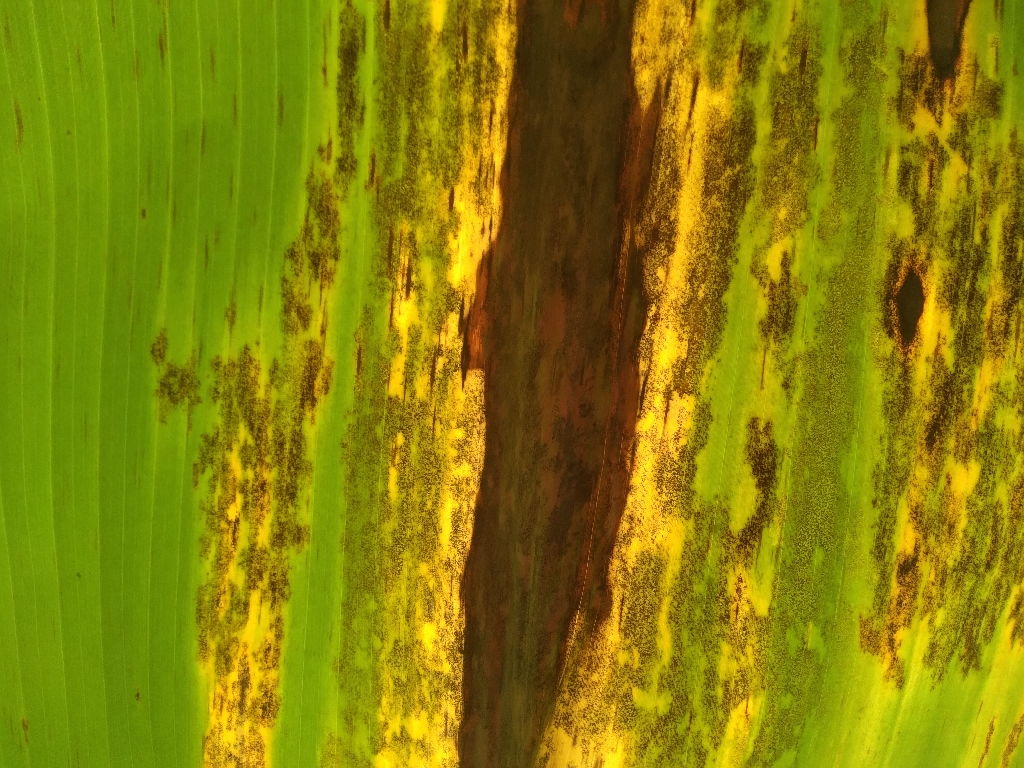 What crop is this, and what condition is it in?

banana, black sigatoka
